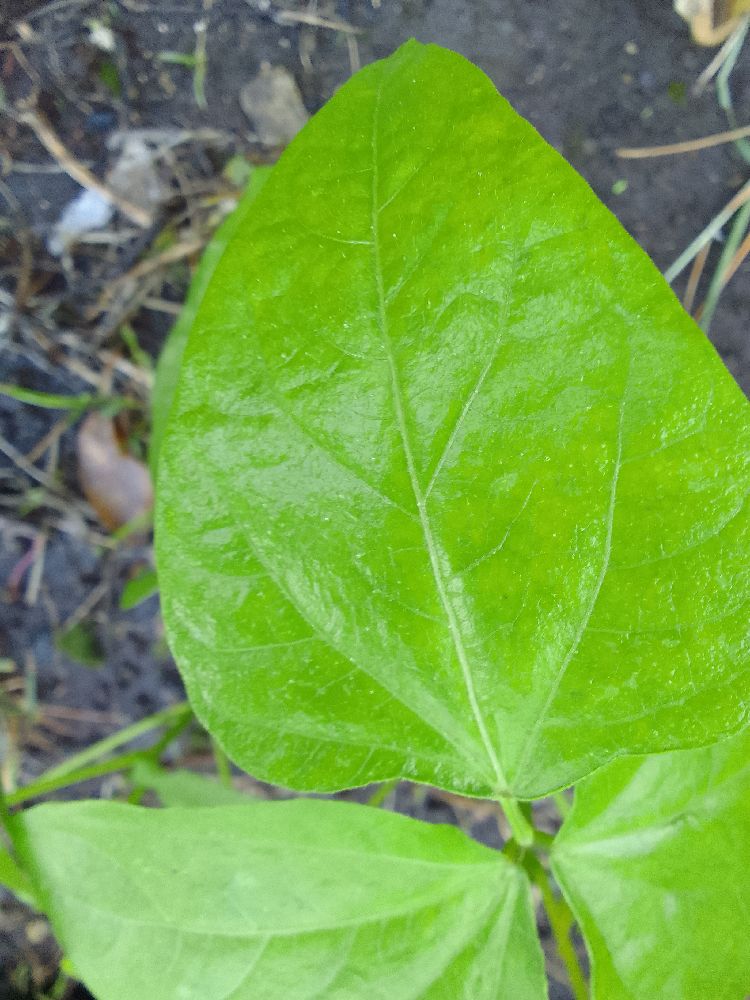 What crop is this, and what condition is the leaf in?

common bean, healthy
